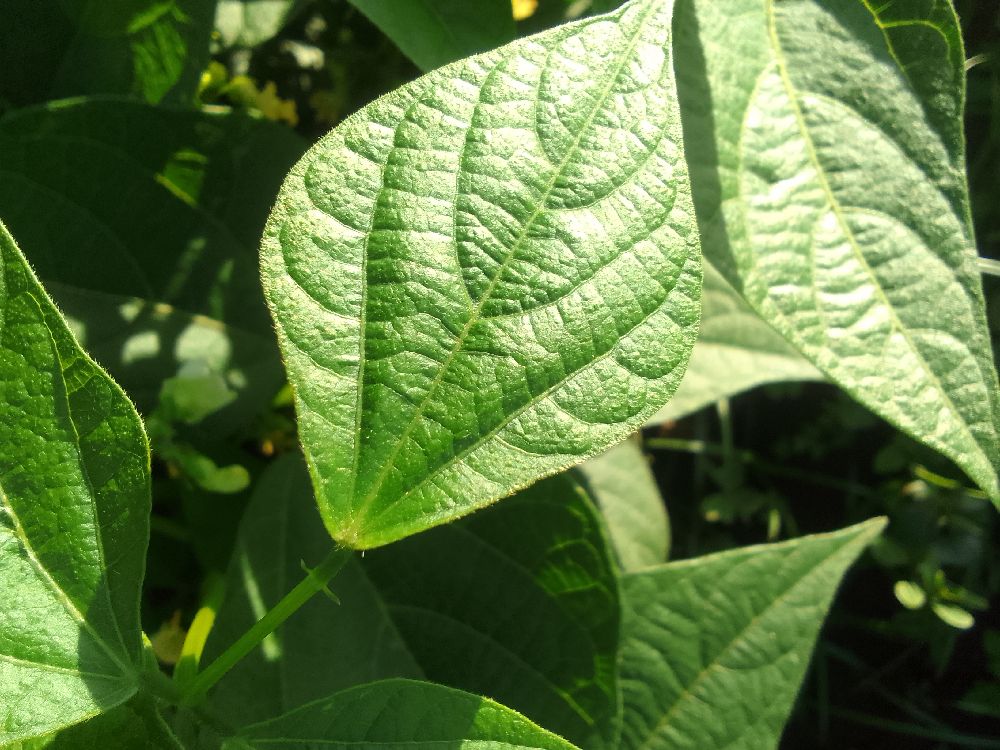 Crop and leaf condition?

common bean, healthy
